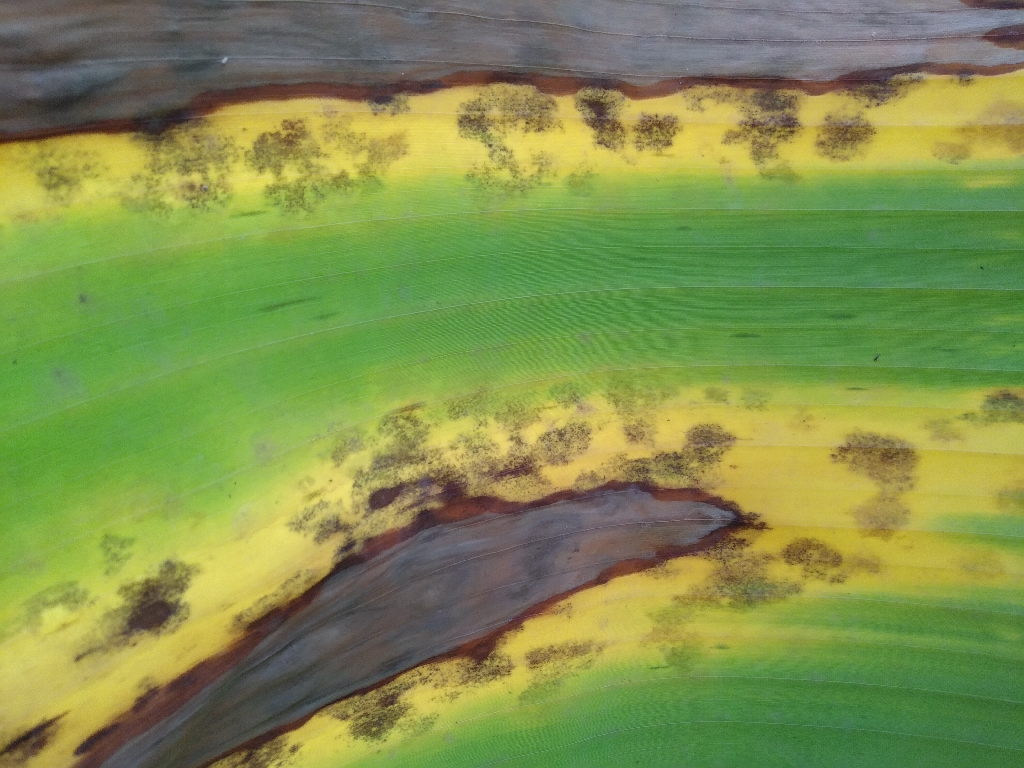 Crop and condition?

banana, black sigatoka
